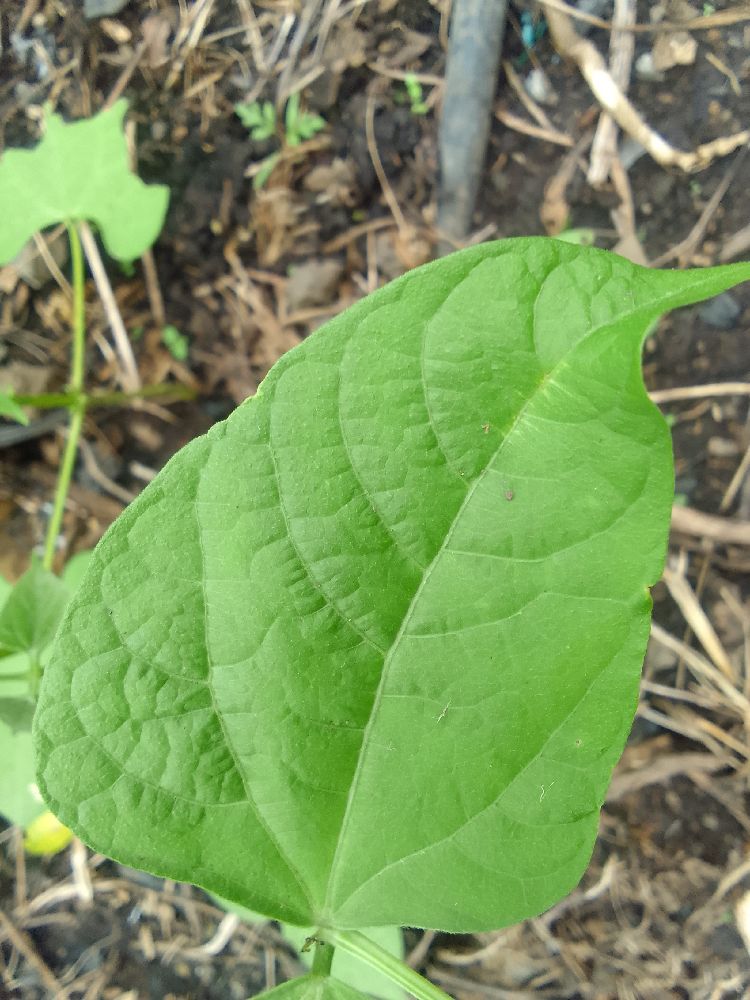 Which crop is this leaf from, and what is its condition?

common bean, healthy
